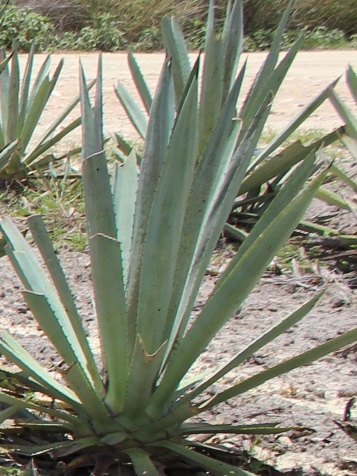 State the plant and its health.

agave, spotted
